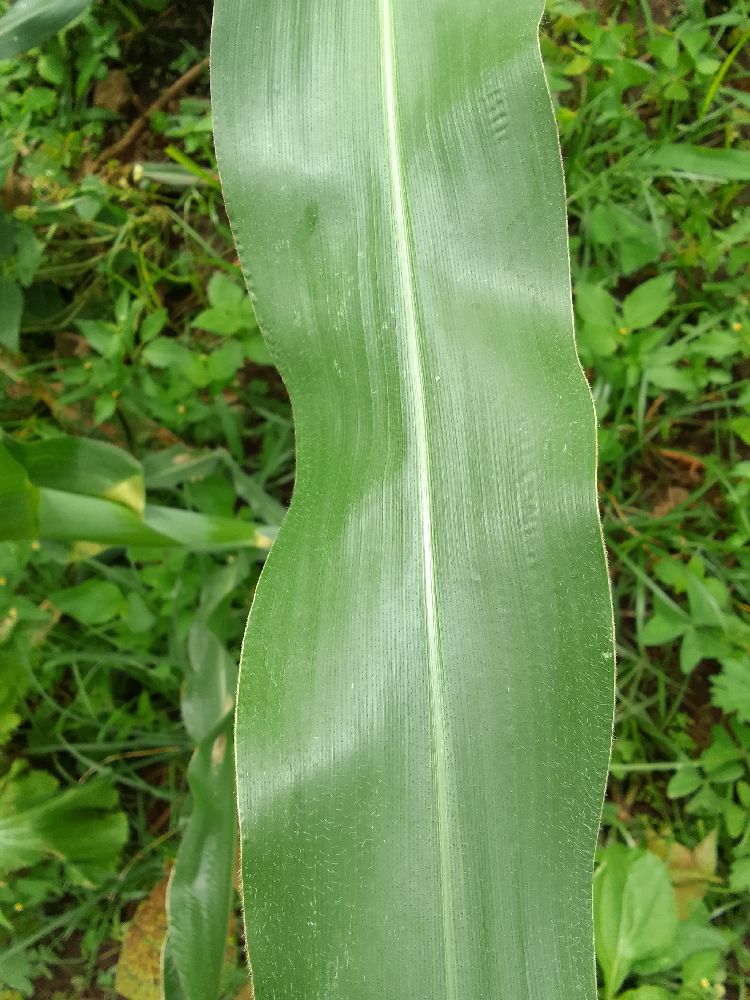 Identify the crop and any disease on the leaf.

maize, healthy
